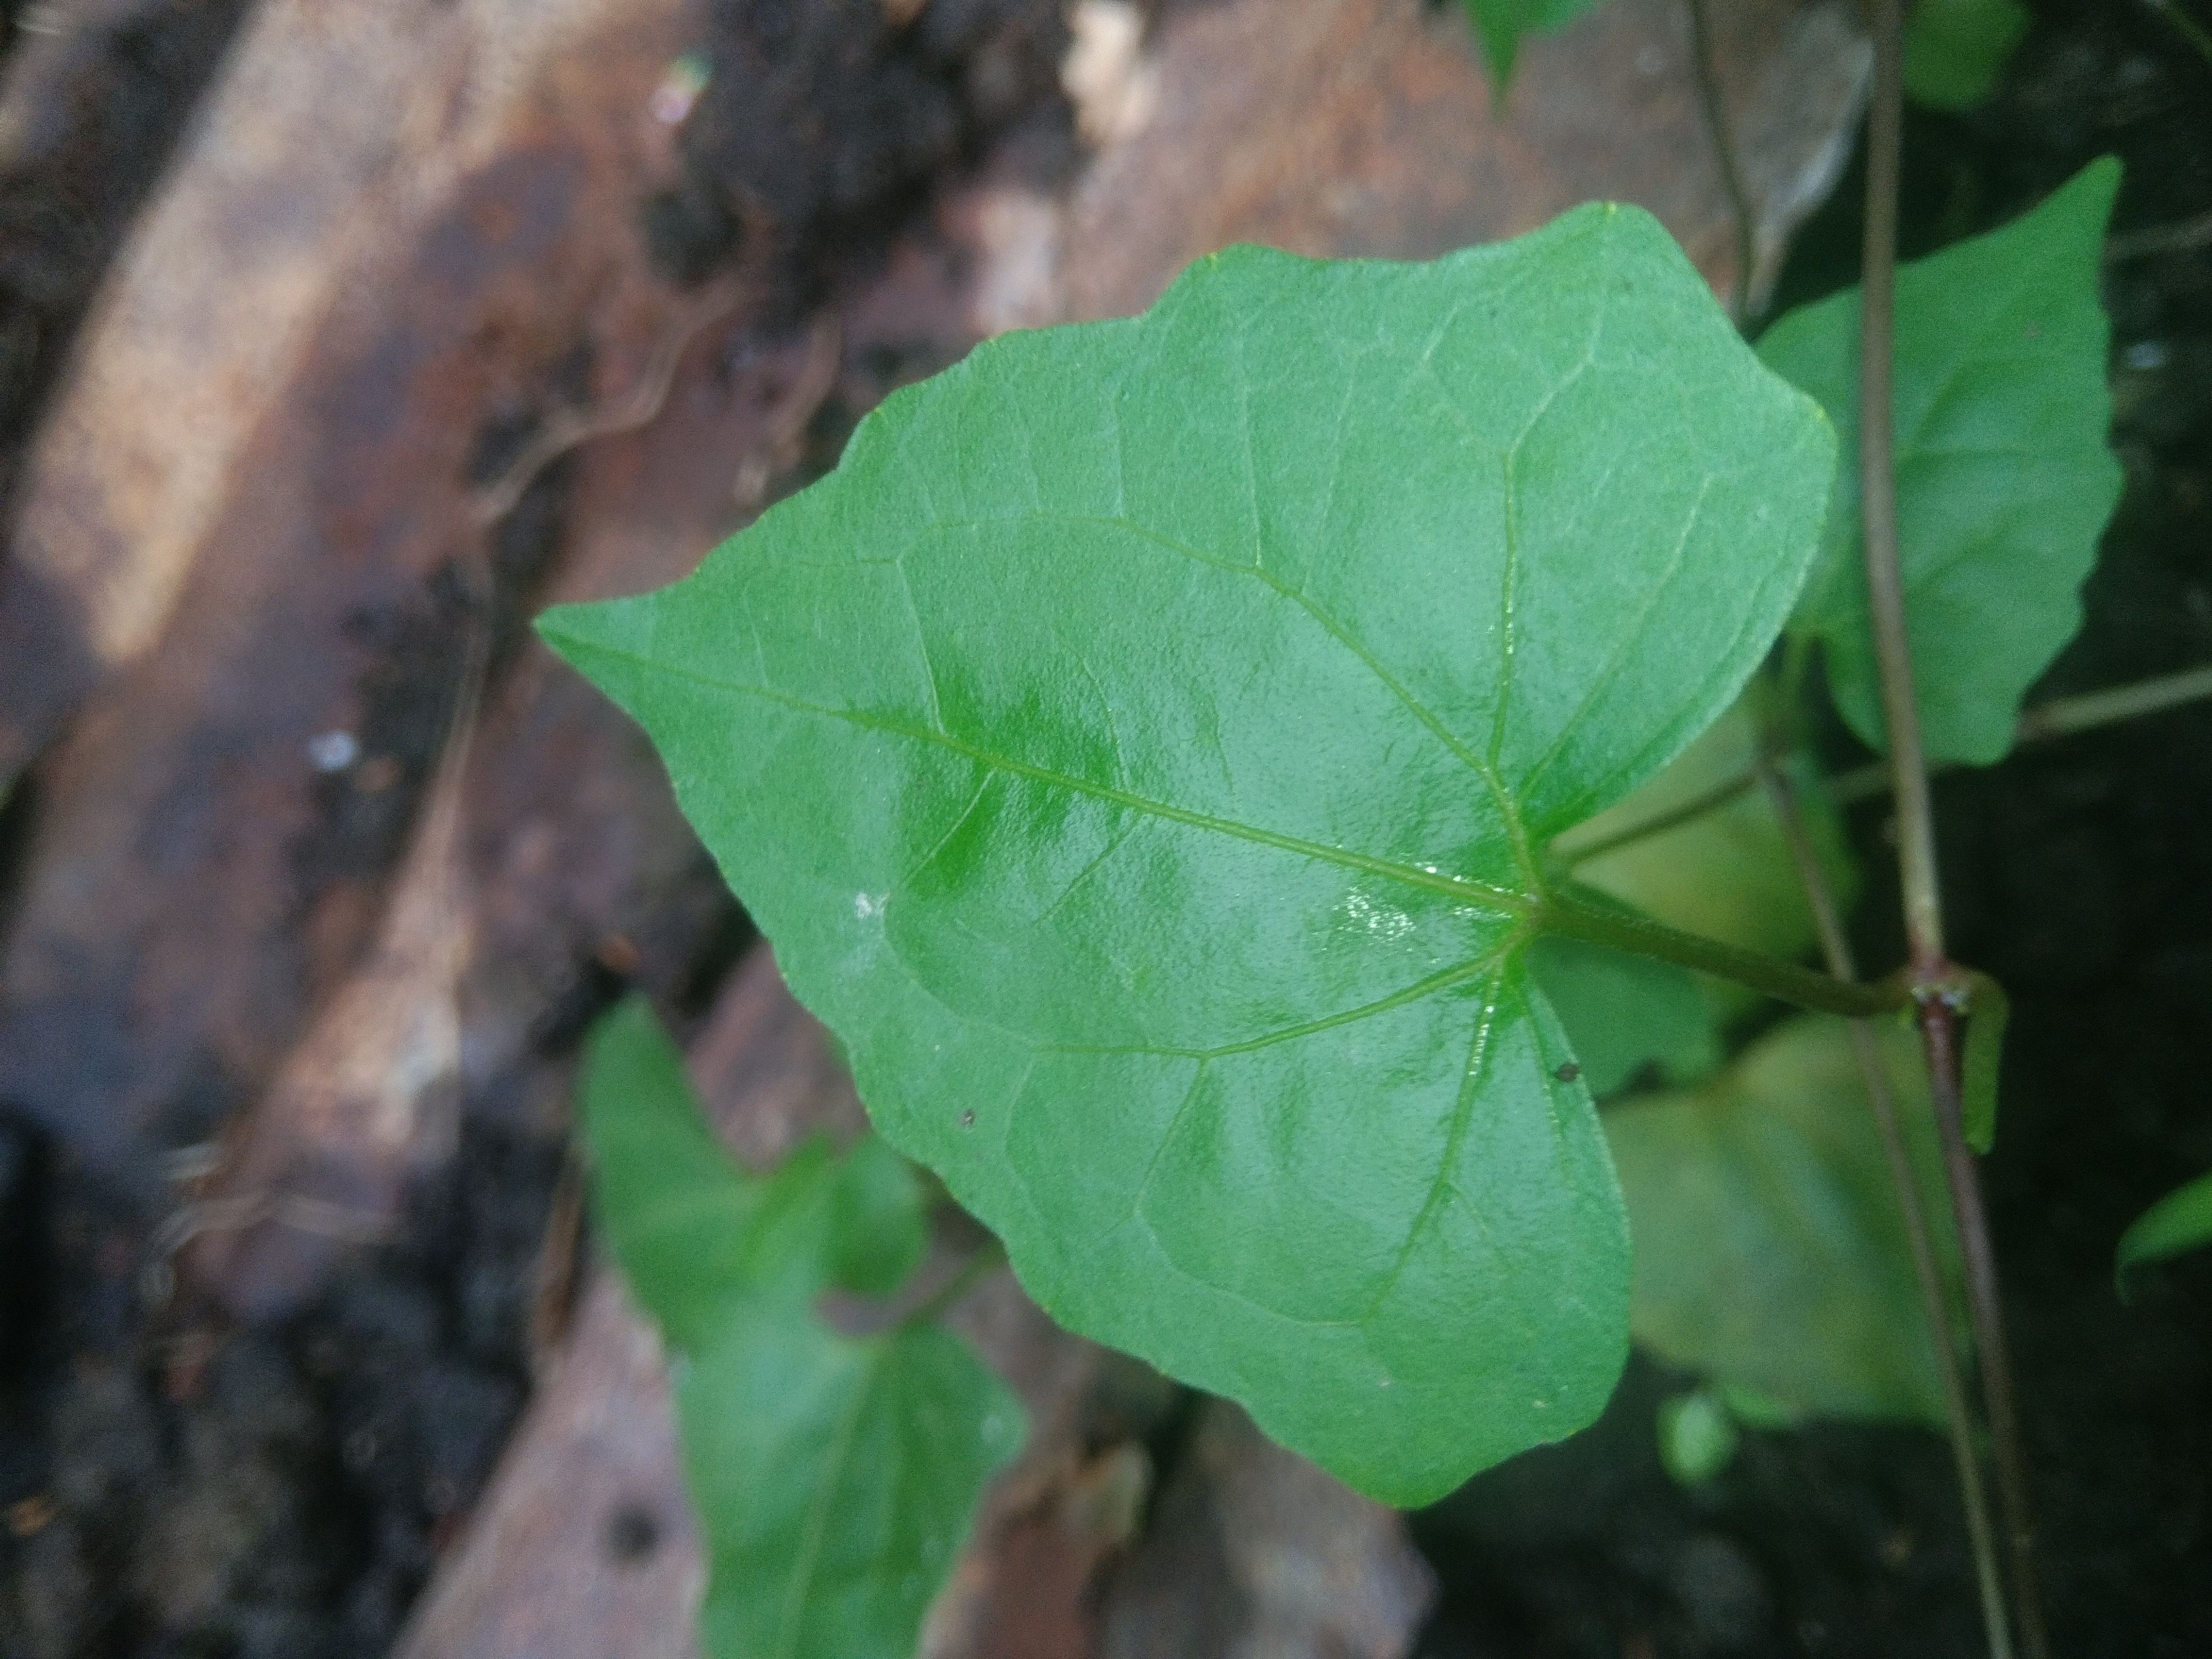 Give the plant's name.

bitter vine
